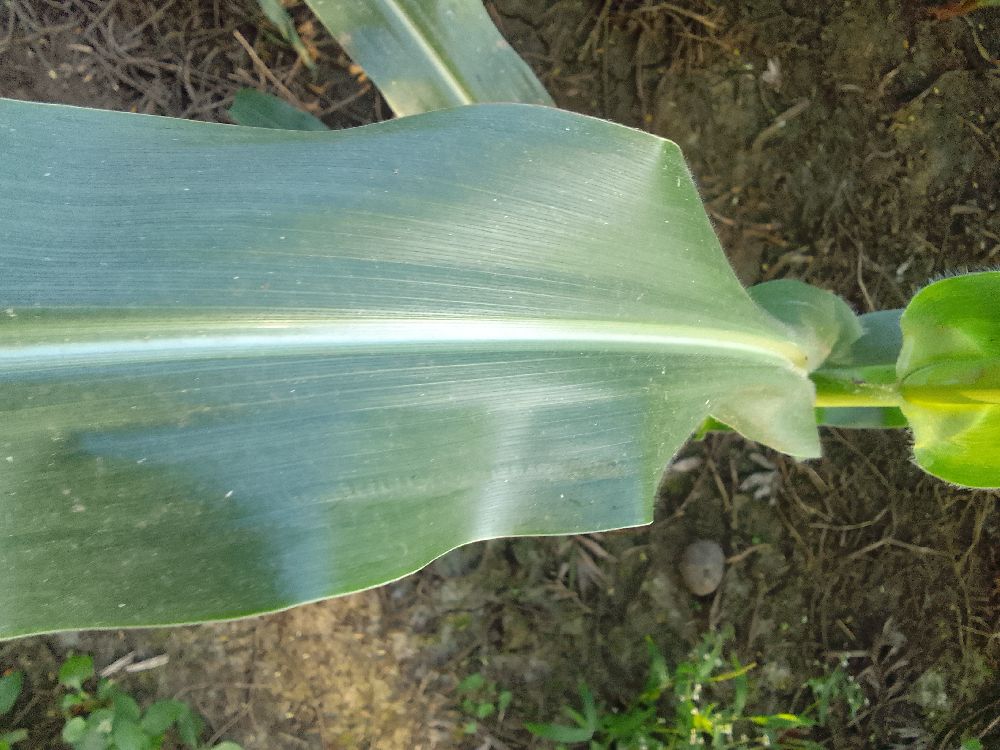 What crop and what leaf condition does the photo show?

maize, healthy
